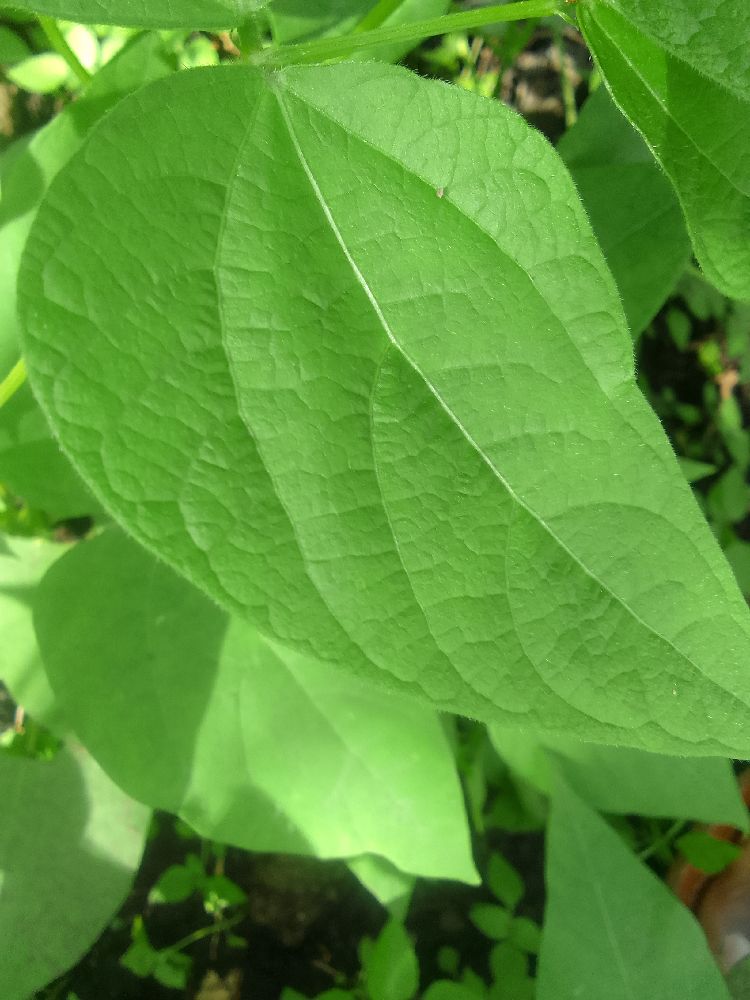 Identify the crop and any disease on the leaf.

common bean, healthy
